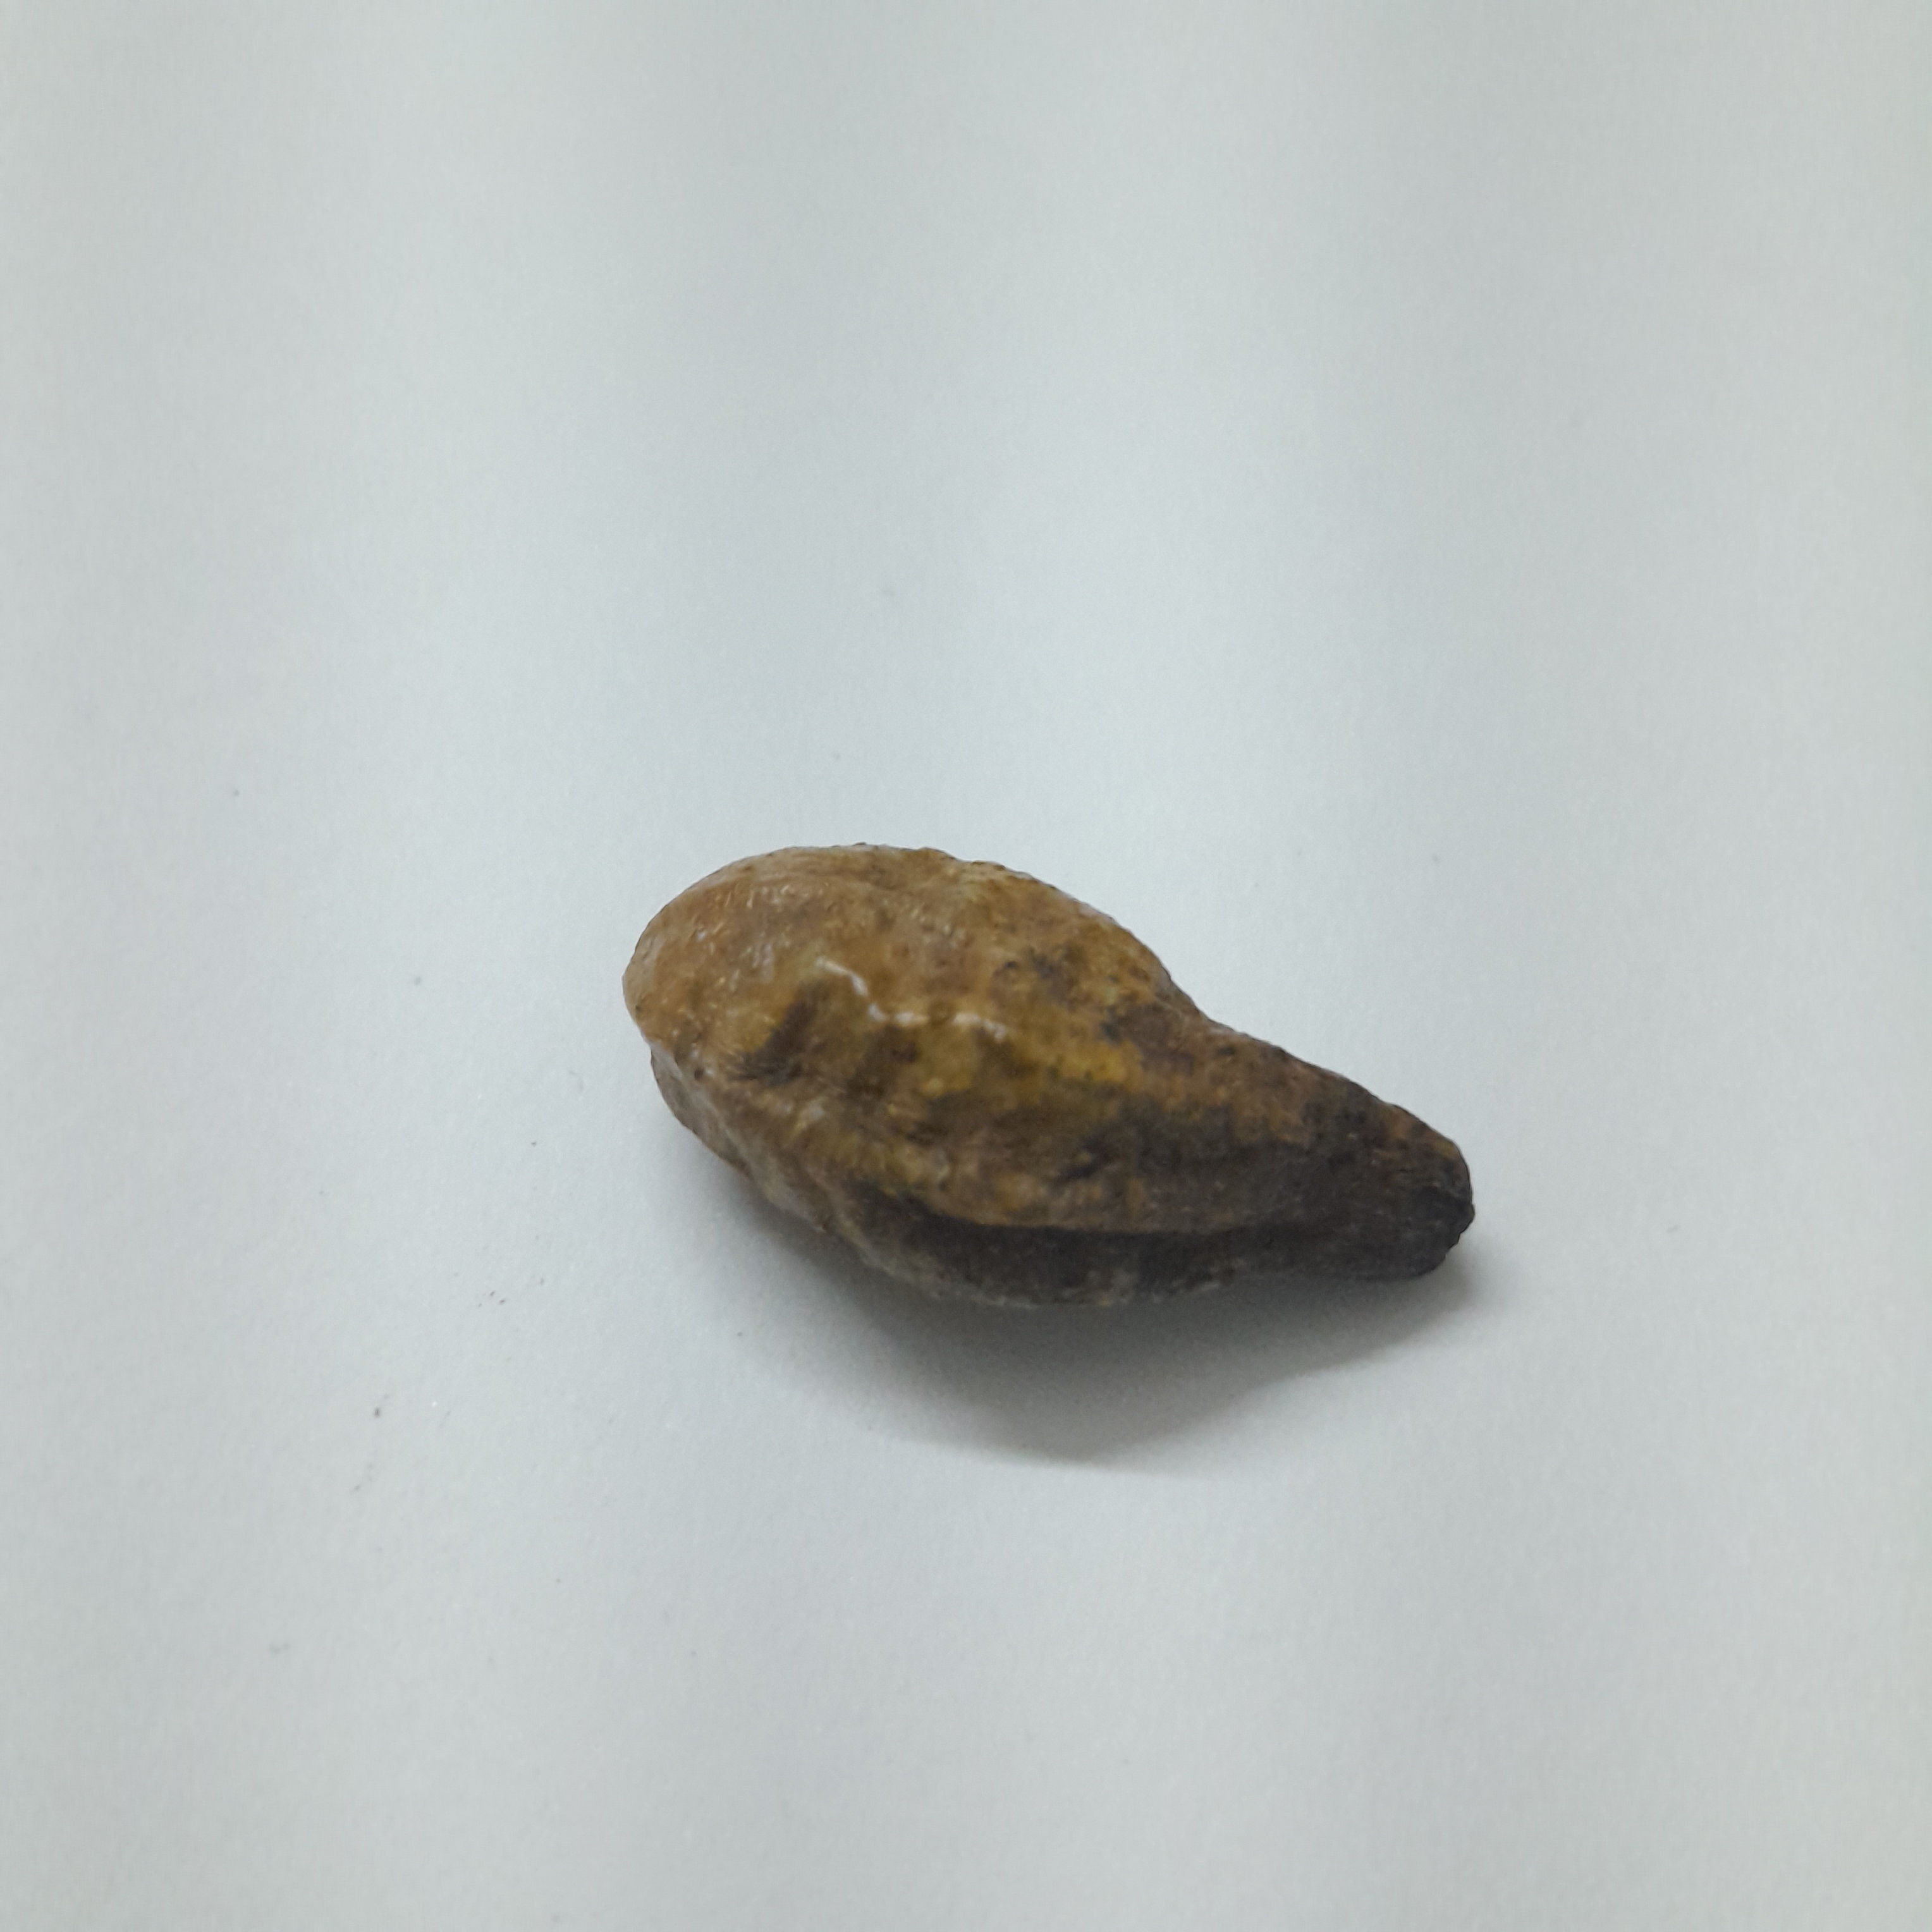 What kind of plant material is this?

hirdaa
